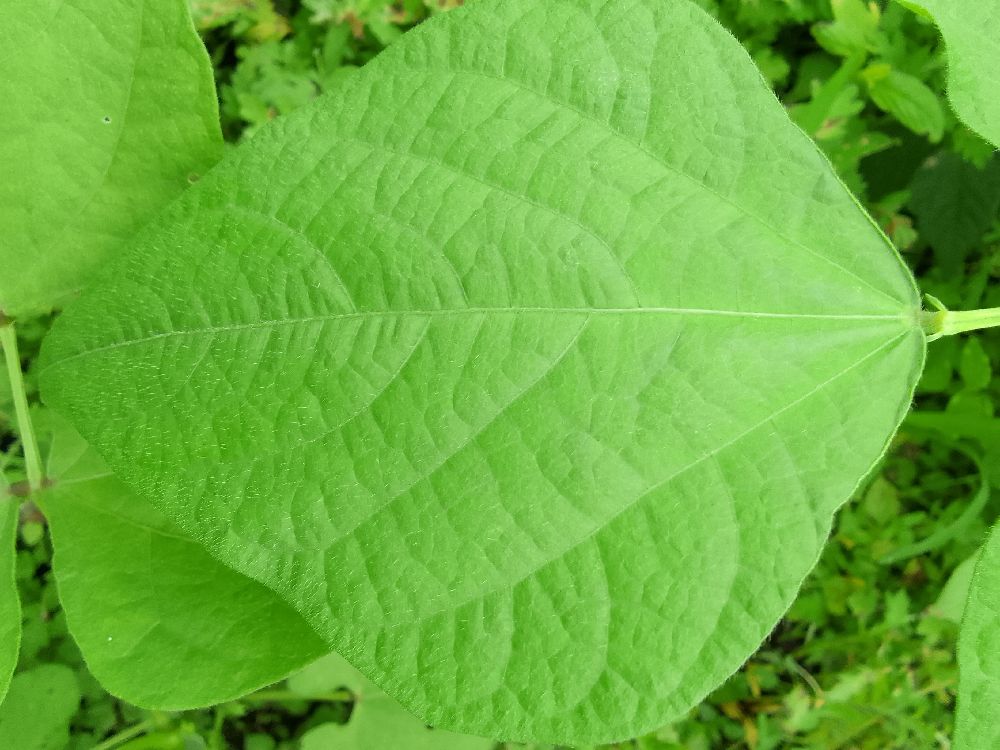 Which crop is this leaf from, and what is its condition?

common bean, healthy
